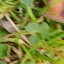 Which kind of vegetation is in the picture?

unstructured weed
